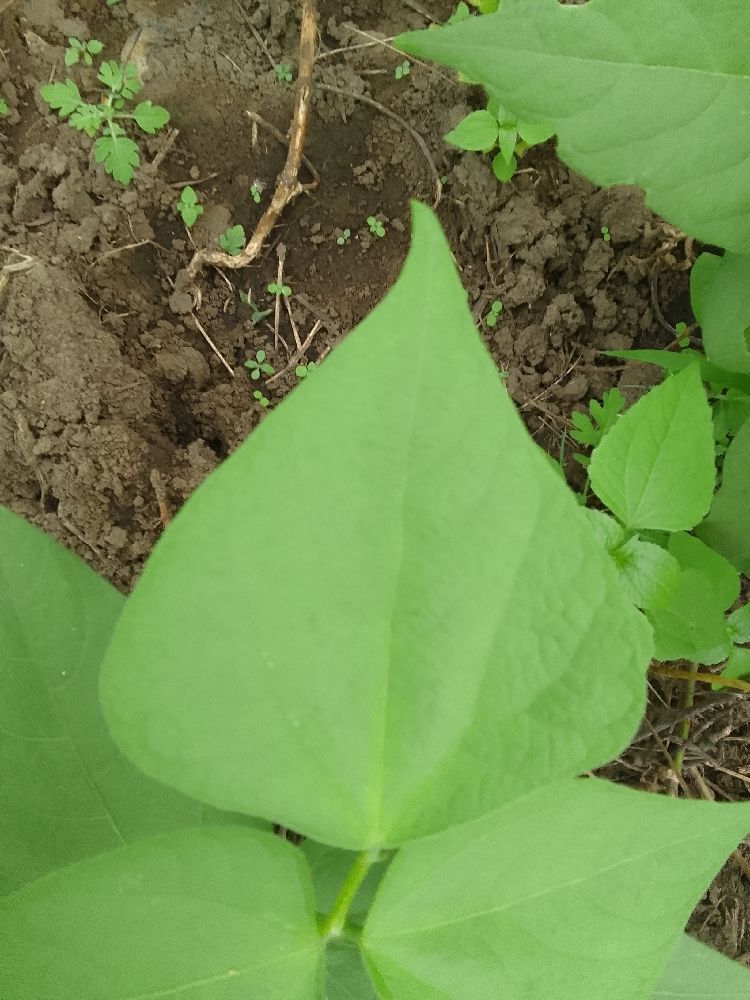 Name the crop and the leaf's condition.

common bean, healthy
